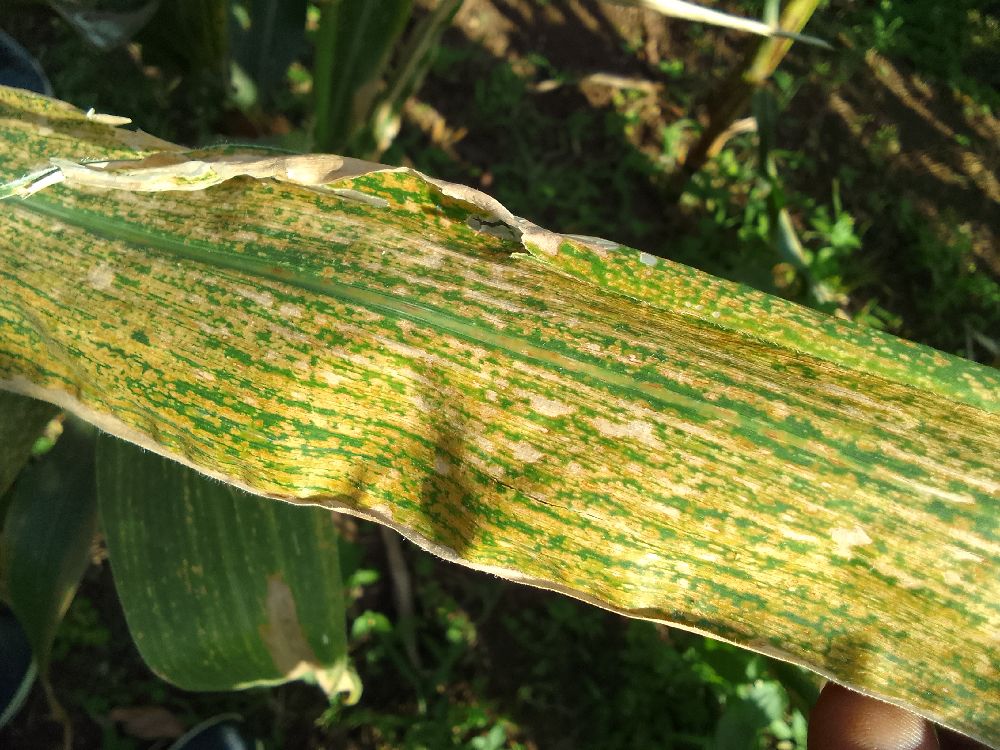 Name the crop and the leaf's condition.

maize, maize lethal necrosis
